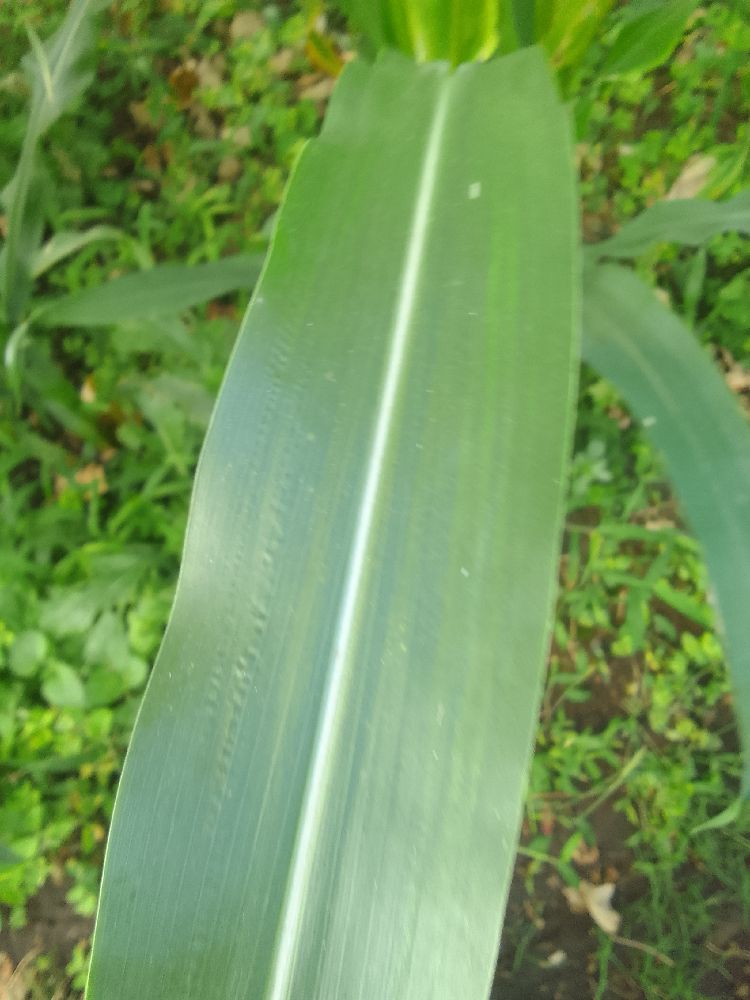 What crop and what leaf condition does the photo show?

maize, healthy
